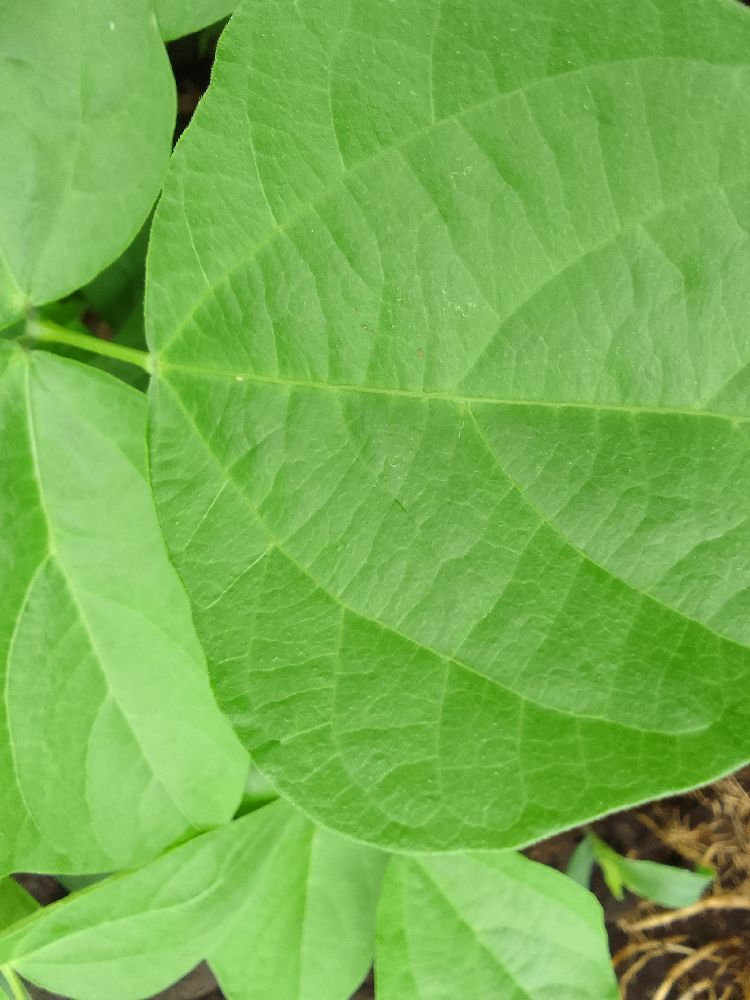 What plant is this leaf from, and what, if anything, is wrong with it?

common bean, healthy
